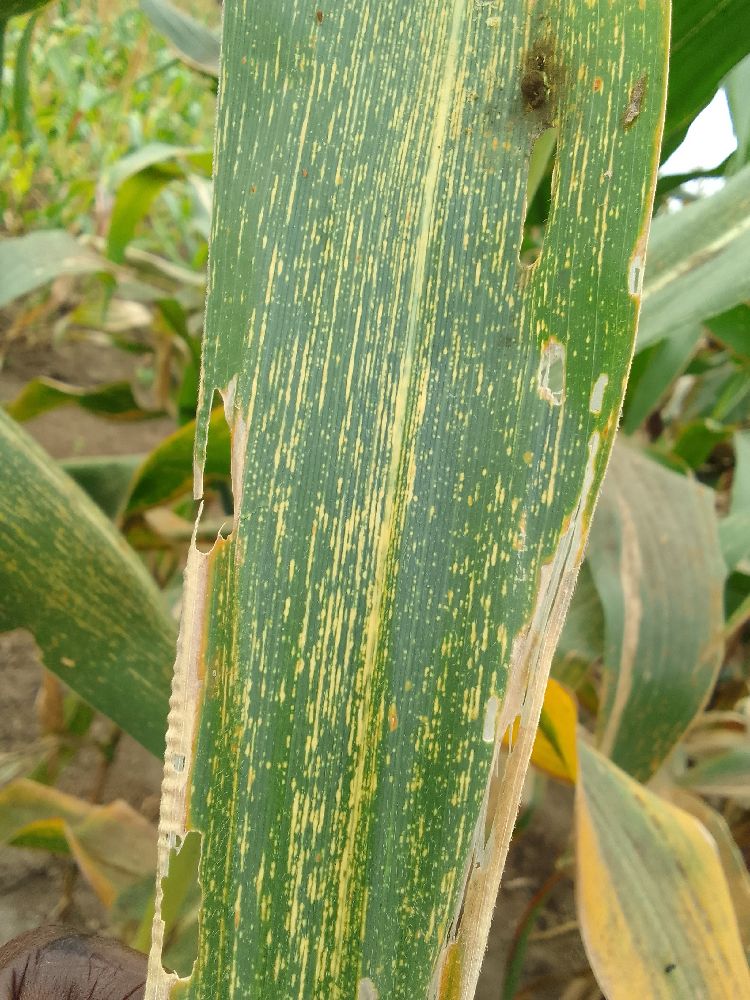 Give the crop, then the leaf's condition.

maize, maize streak virus
